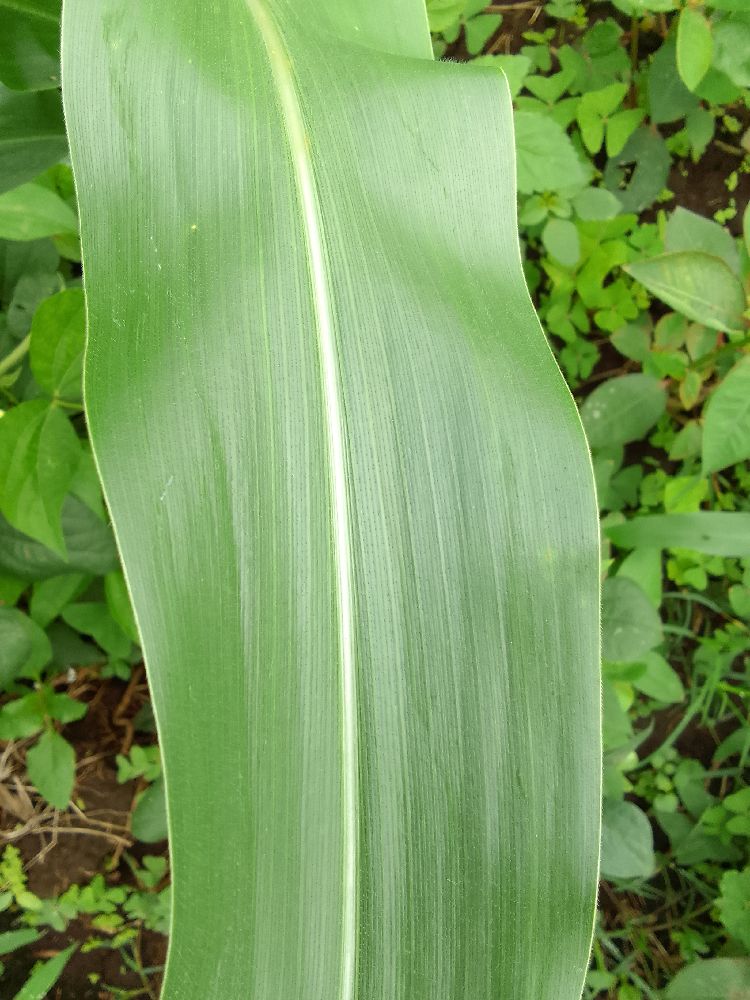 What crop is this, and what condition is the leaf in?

common bean, healthy
